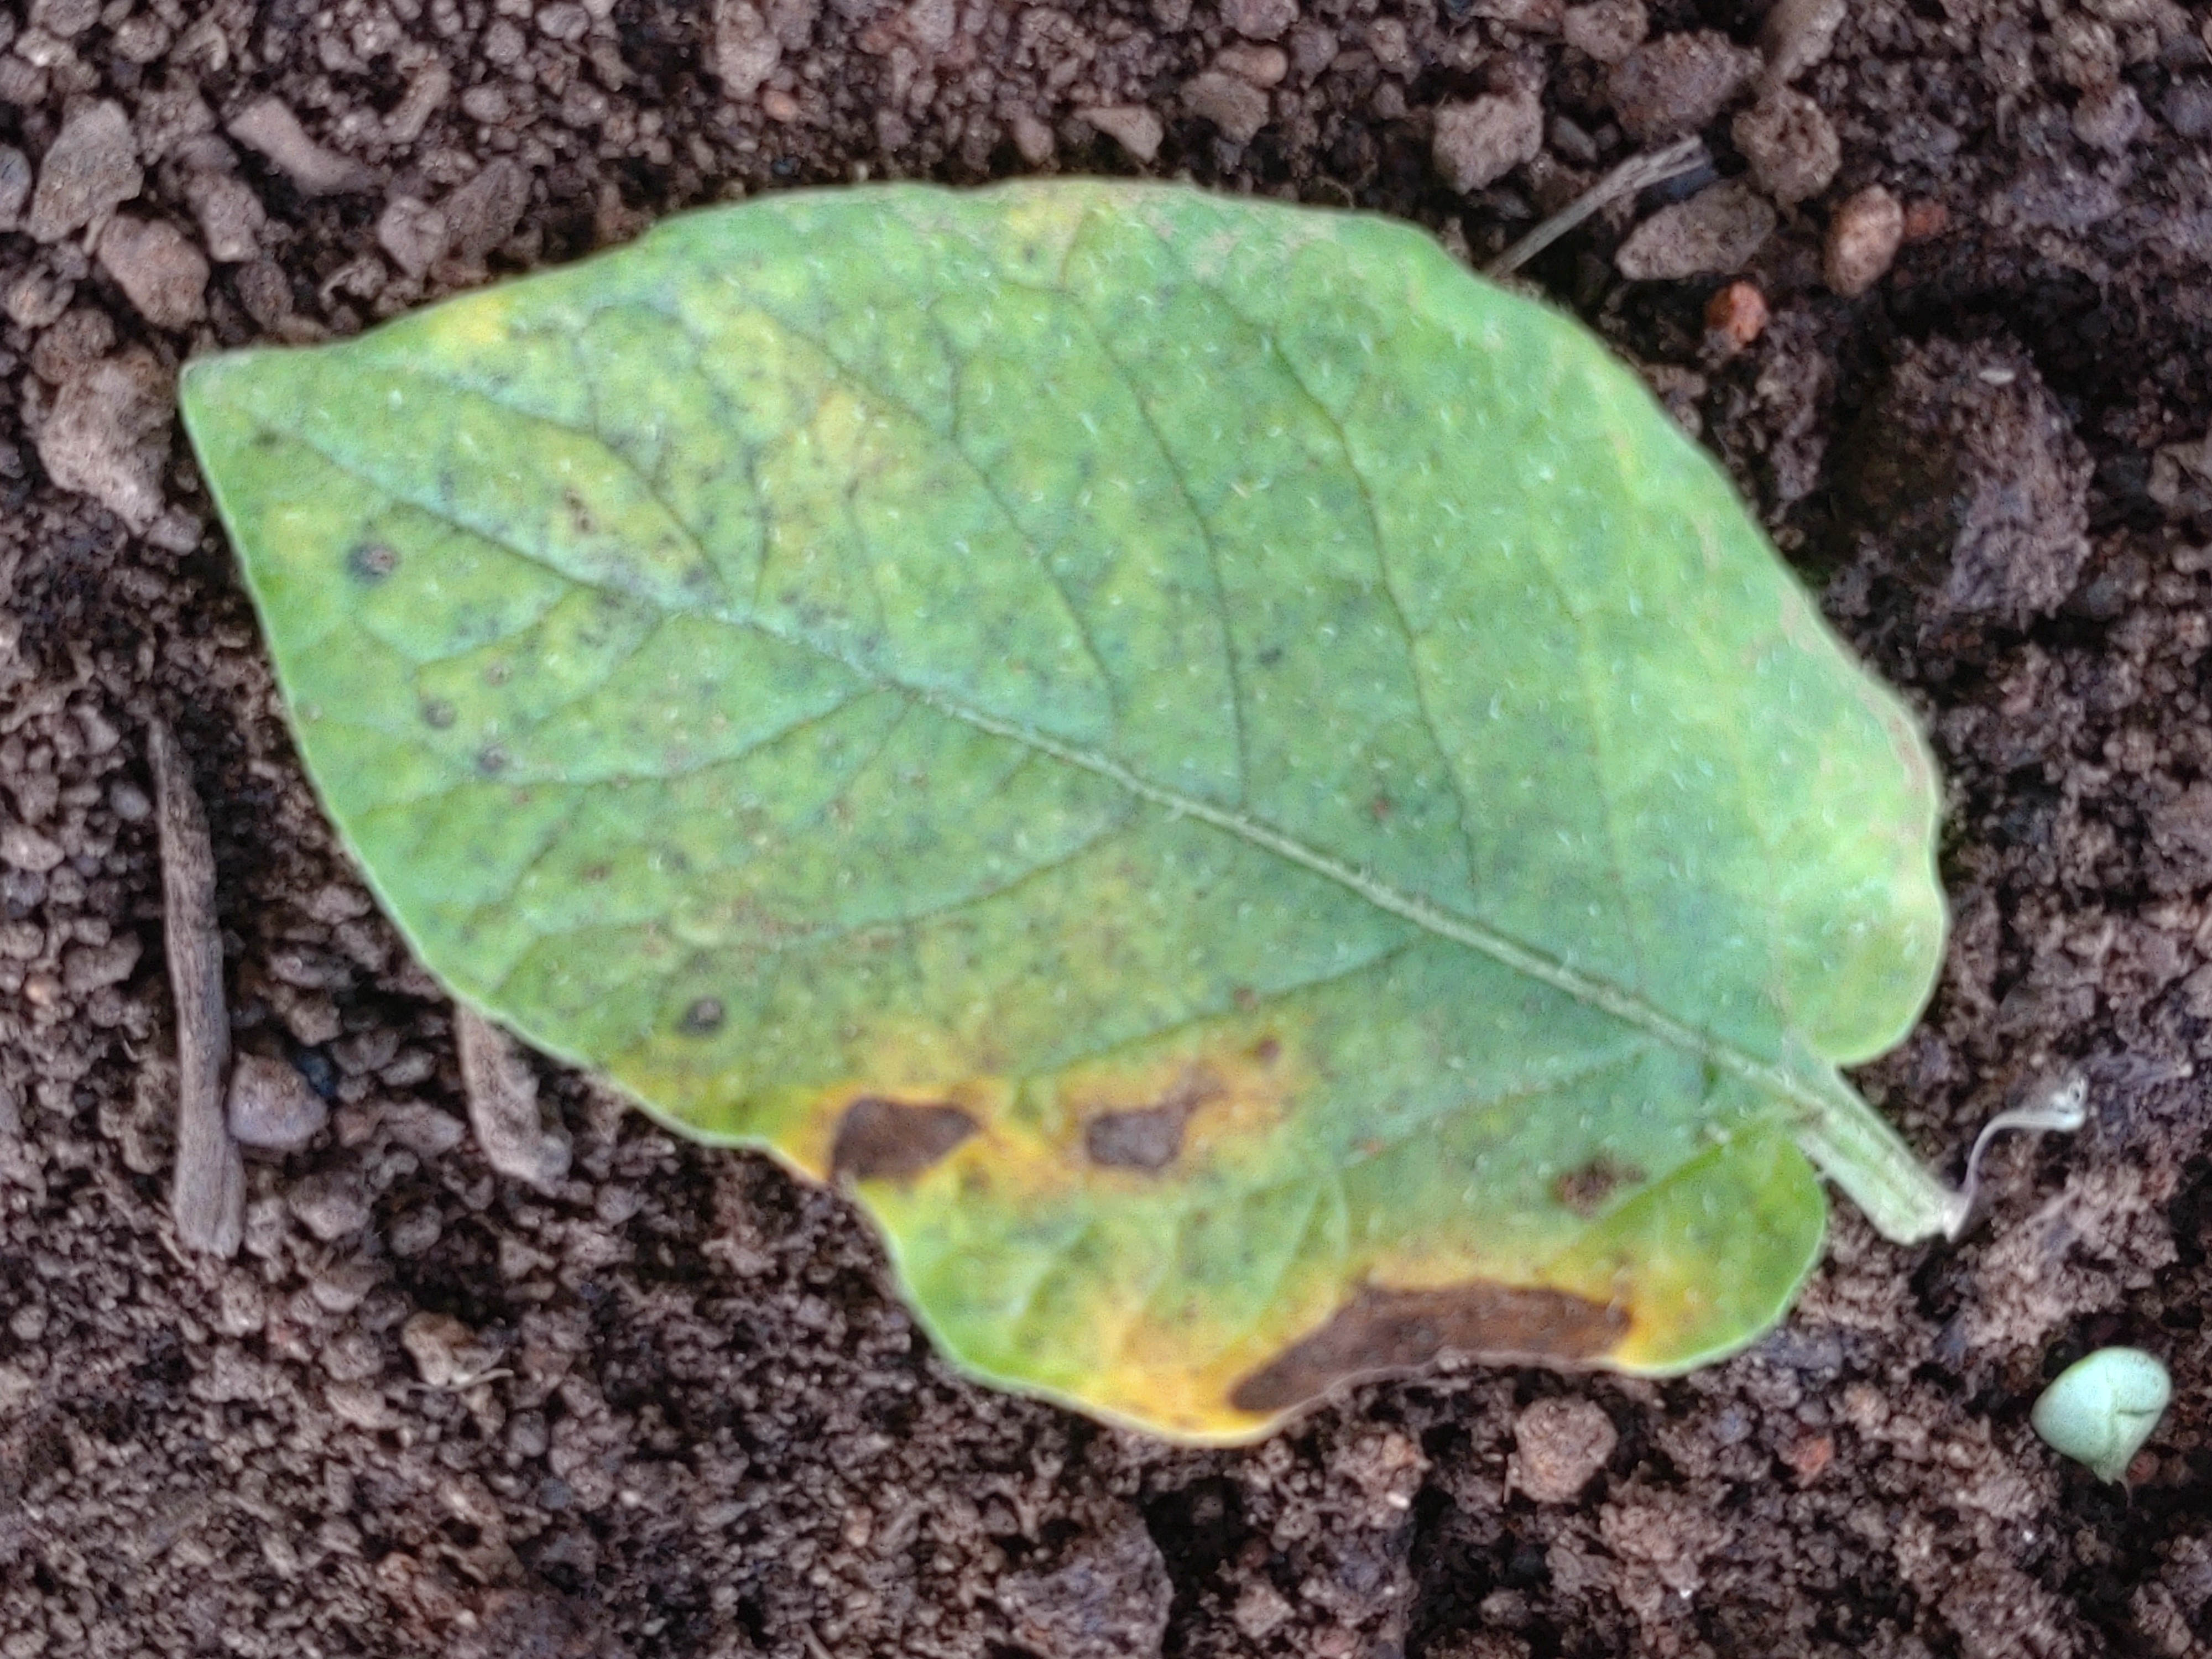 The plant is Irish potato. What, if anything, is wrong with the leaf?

late blight
